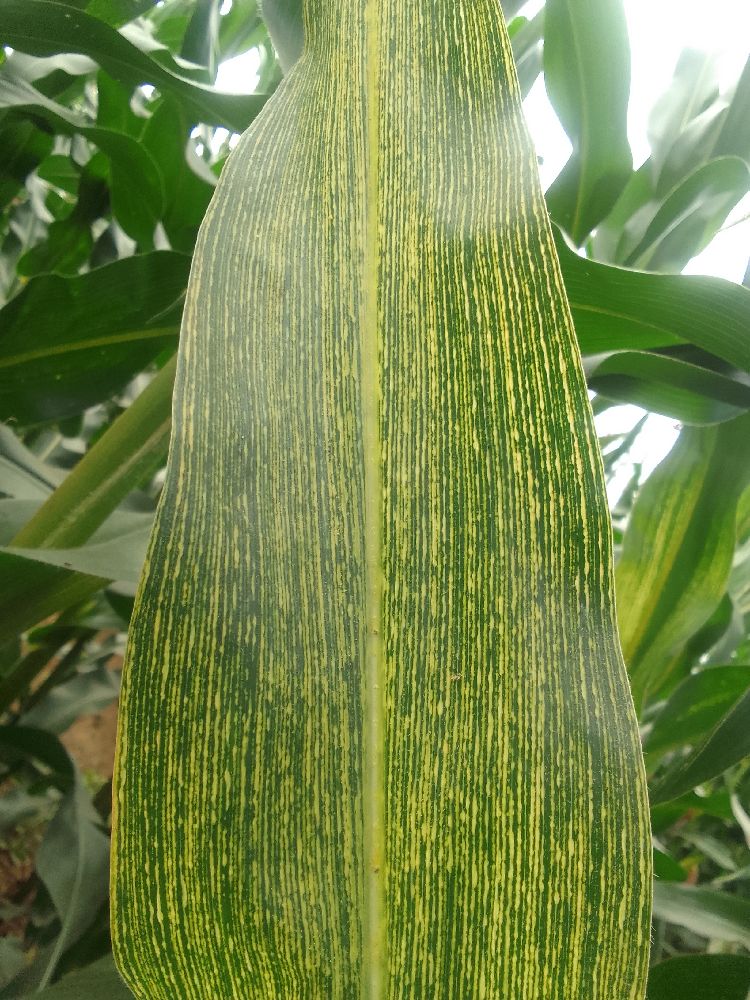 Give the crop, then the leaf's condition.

maize, maize streak virus
